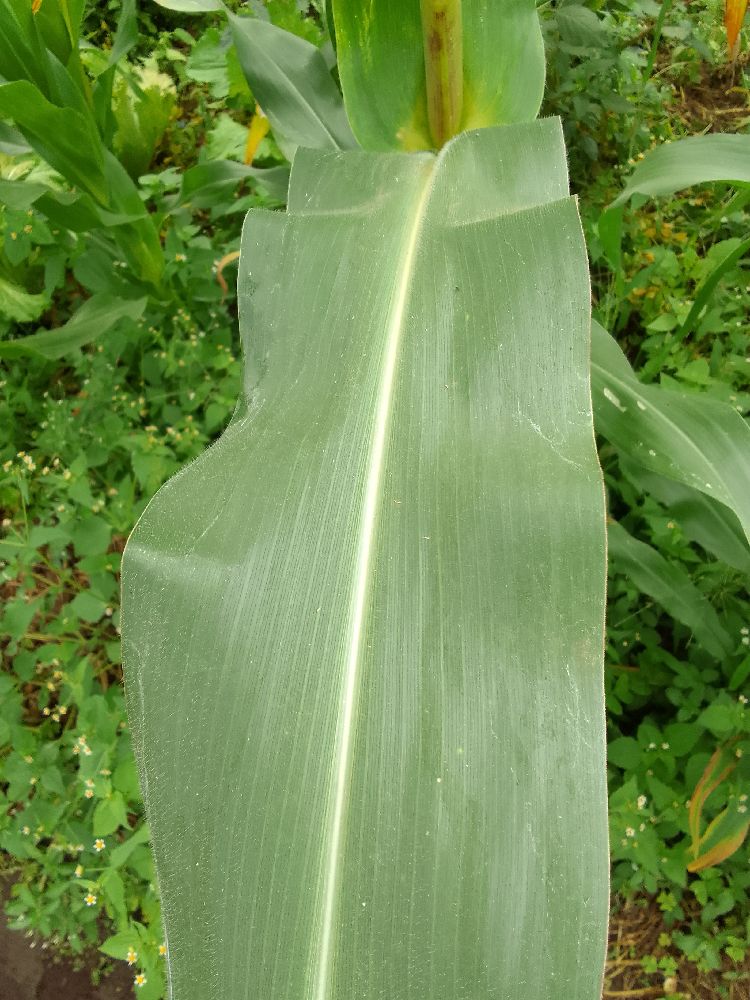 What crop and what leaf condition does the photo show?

maize, healthy
